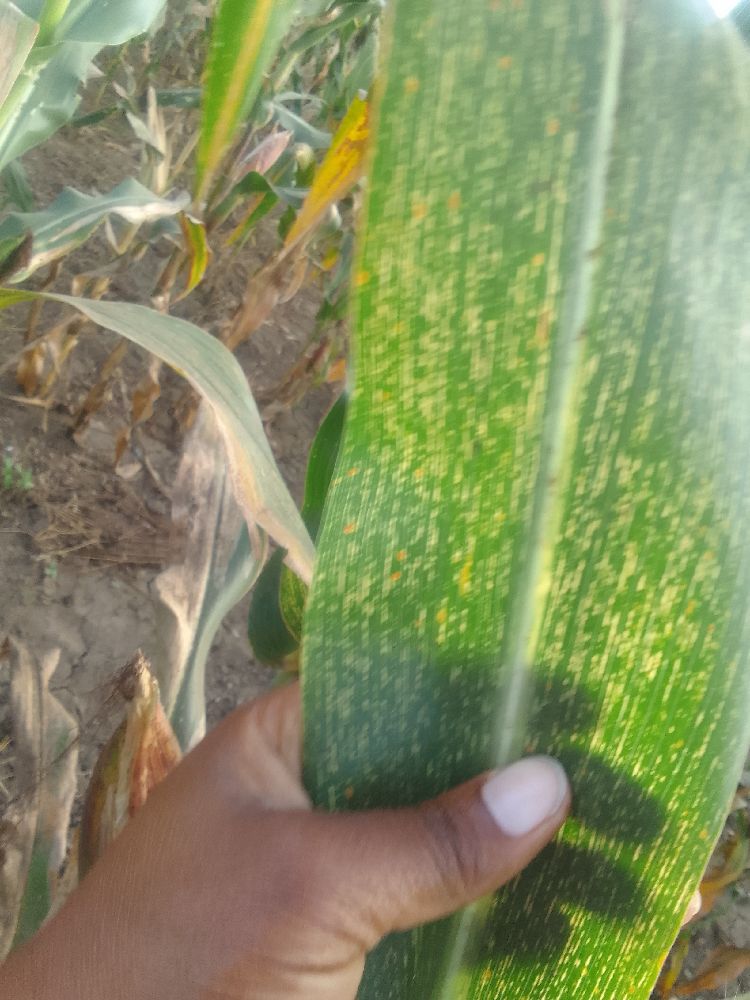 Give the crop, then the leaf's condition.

maize, maize streak virus
